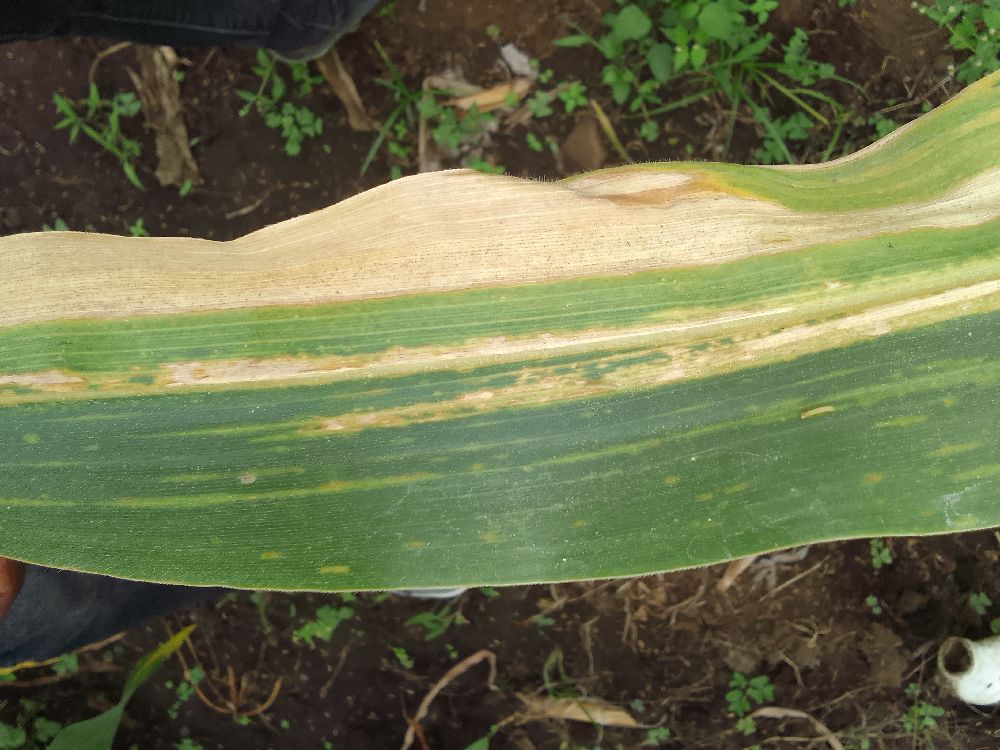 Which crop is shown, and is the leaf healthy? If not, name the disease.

maize, maize lethal necrosis
